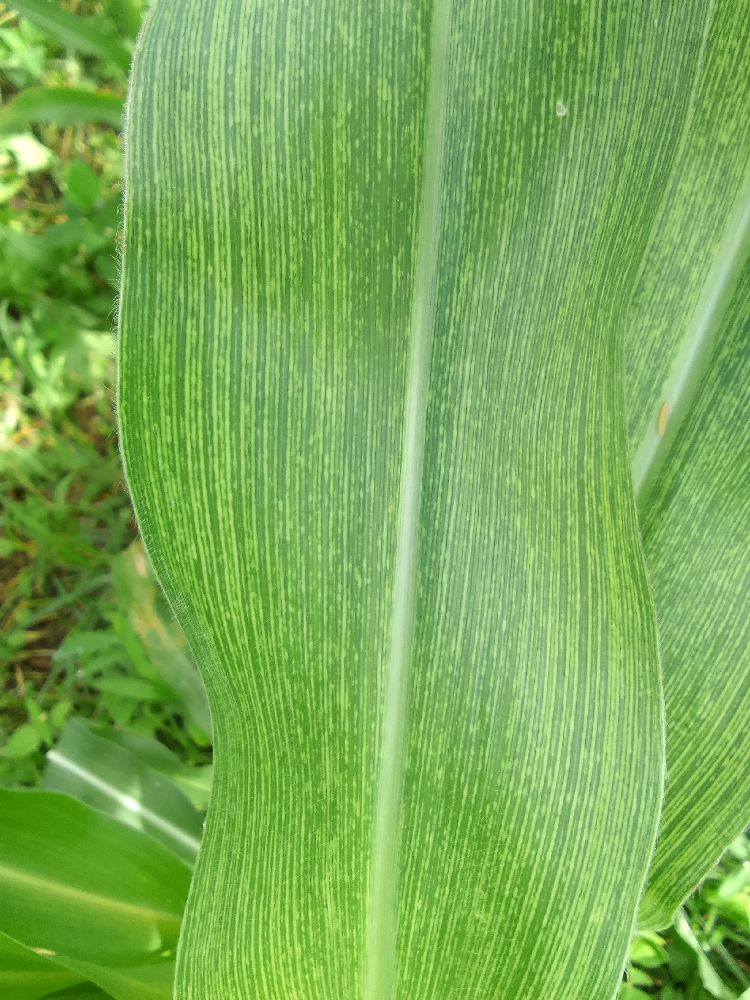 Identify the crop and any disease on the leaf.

maize, maize streak virus
